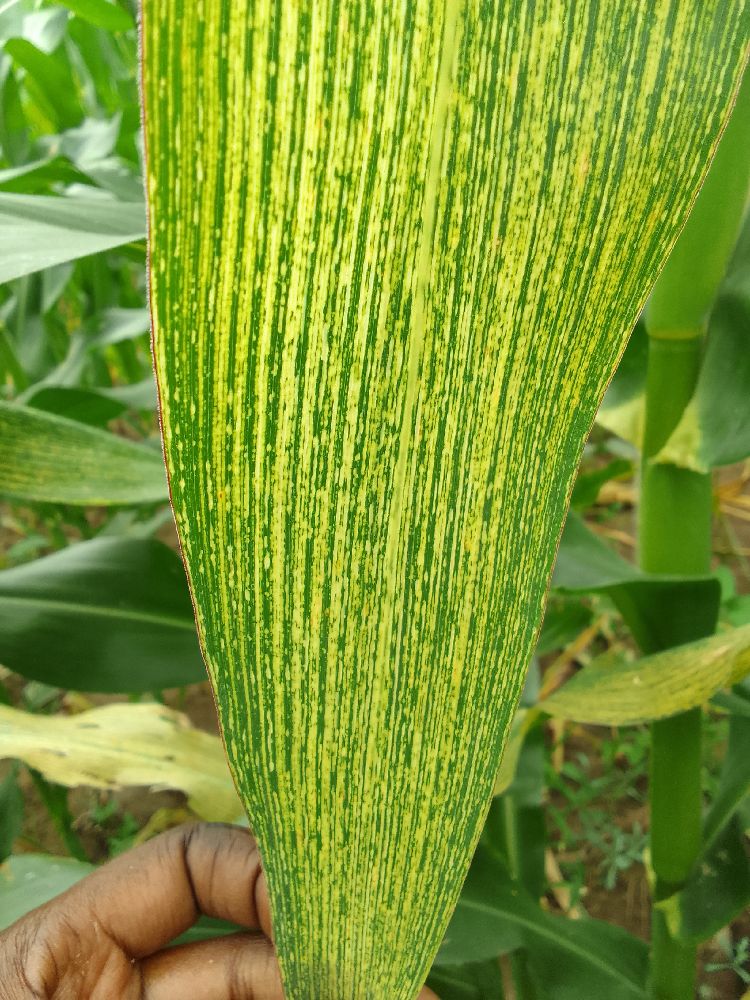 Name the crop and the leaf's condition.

maize, maize streak virus
